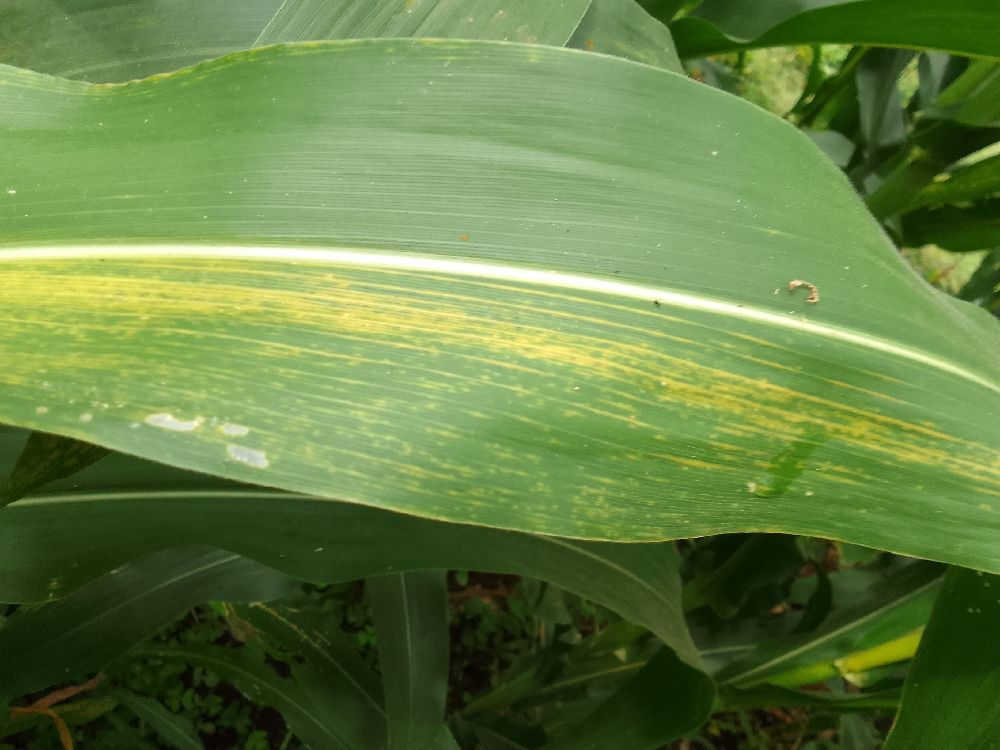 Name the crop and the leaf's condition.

maize, maize lethal necrosis
